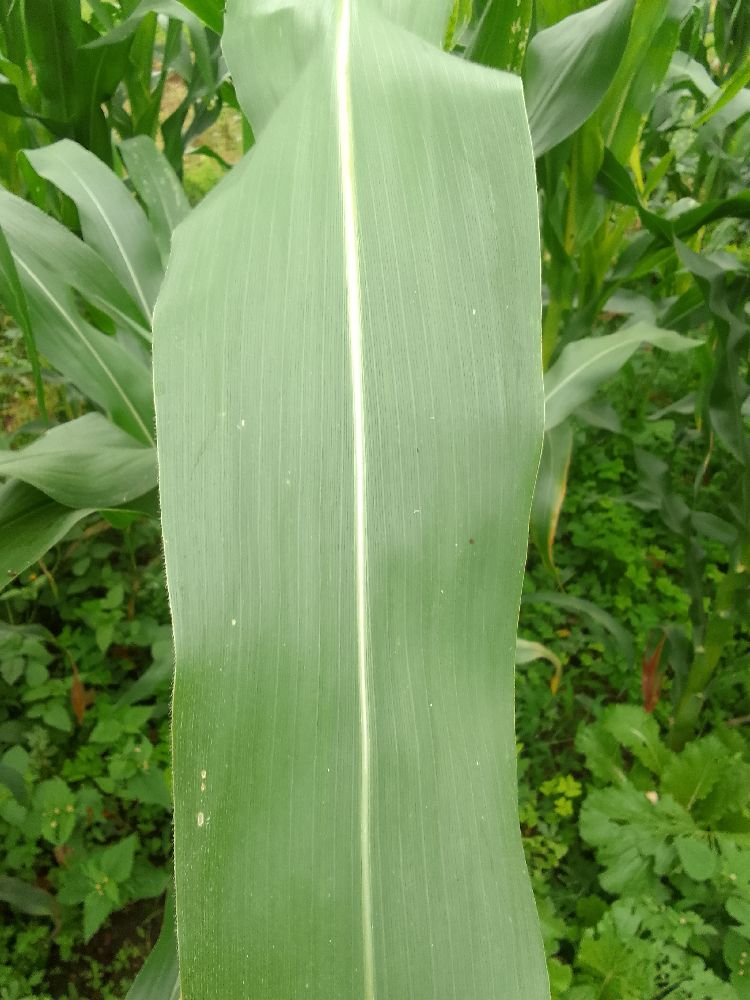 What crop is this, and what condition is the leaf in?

maize, healthy
